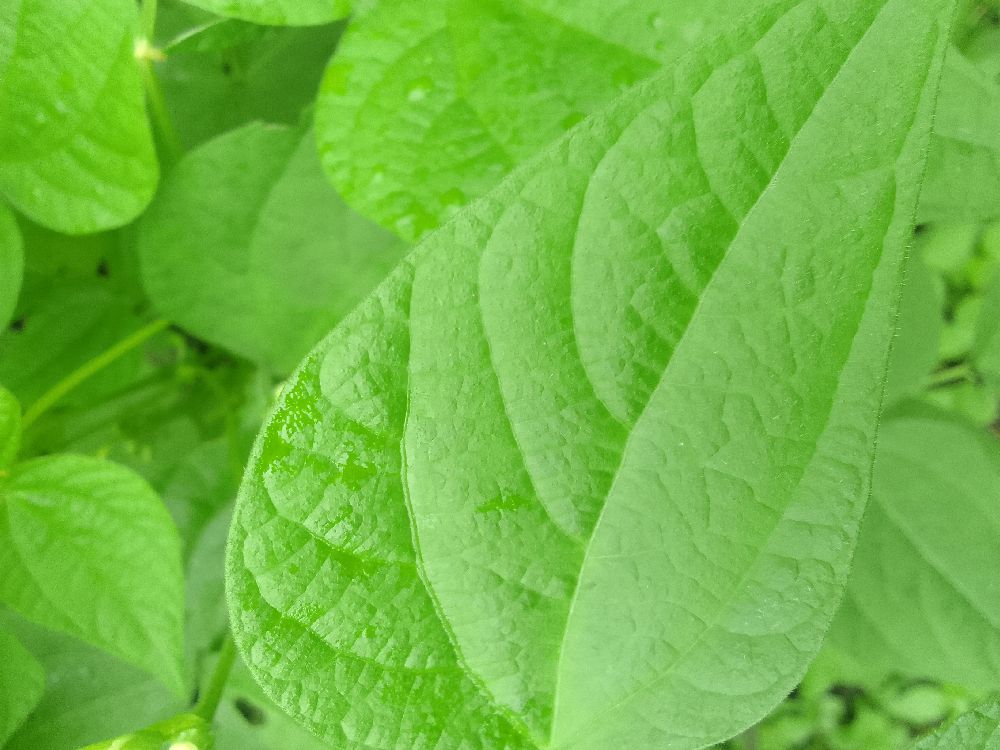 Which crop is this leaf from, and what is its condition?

common bean, healthy
